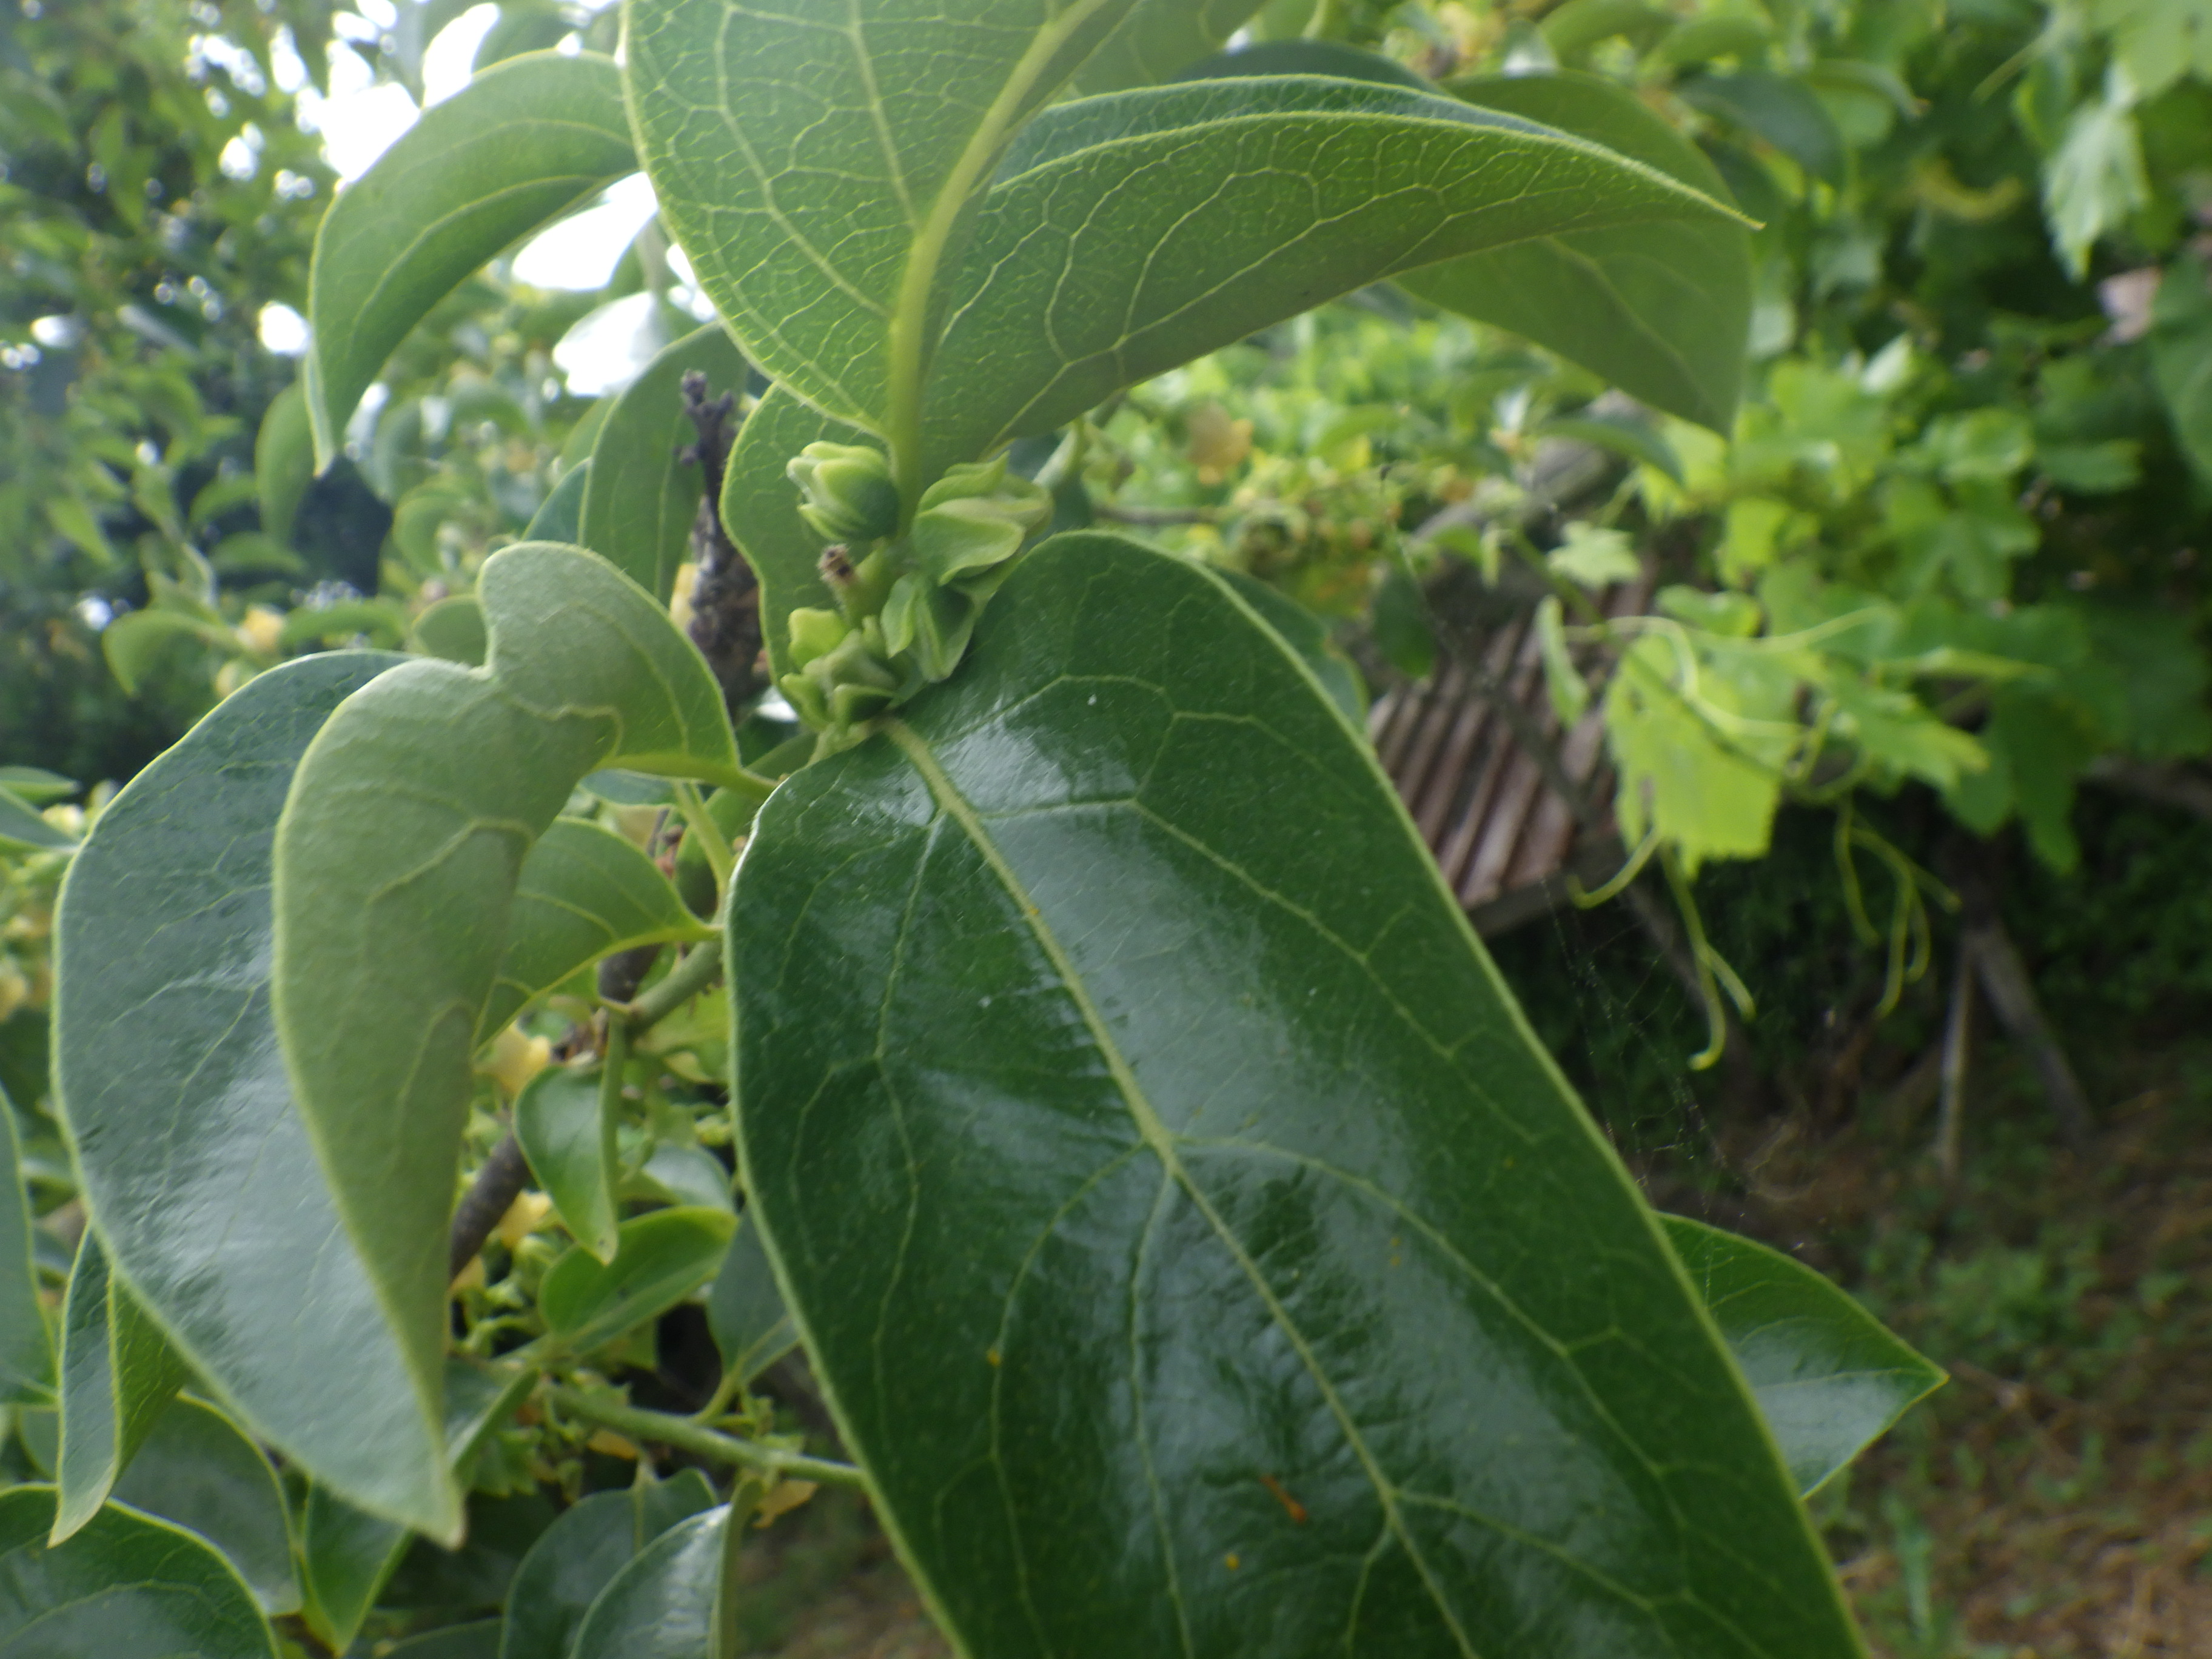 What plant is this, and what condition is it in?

persimmon, phytophagous
